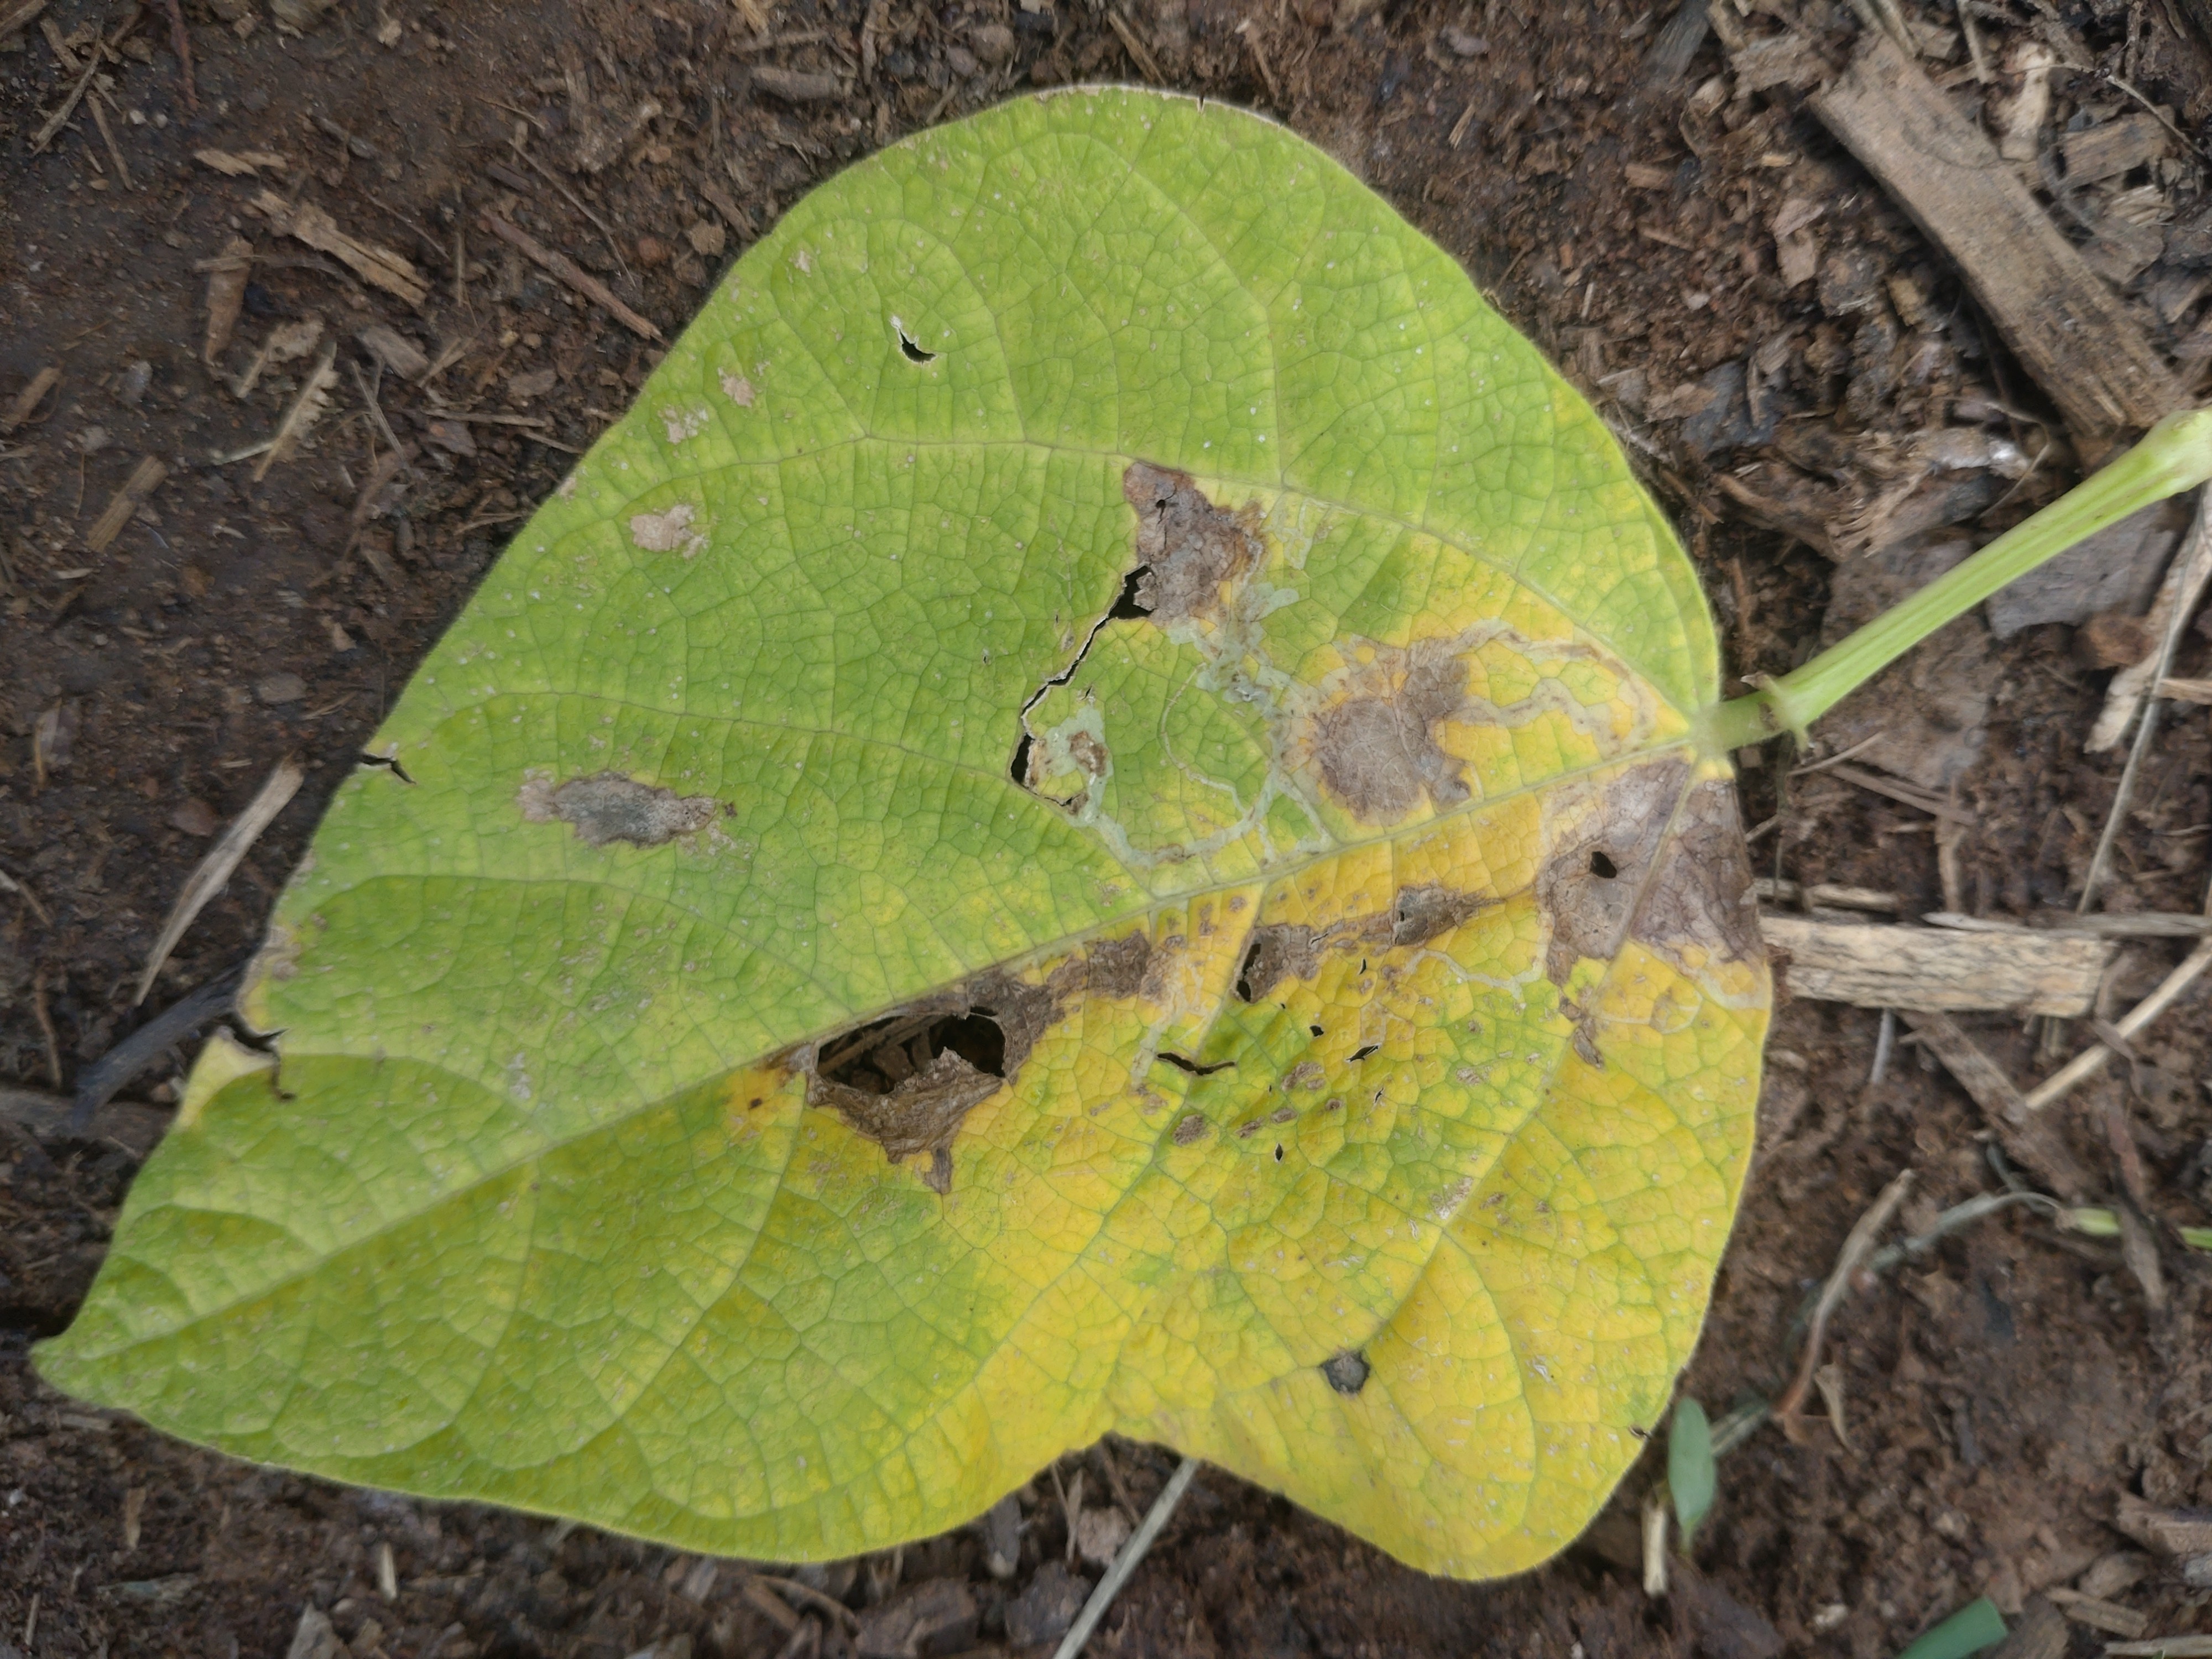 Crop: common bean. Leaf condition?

anthracnose
